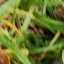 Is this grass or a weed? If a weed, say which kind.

grass
